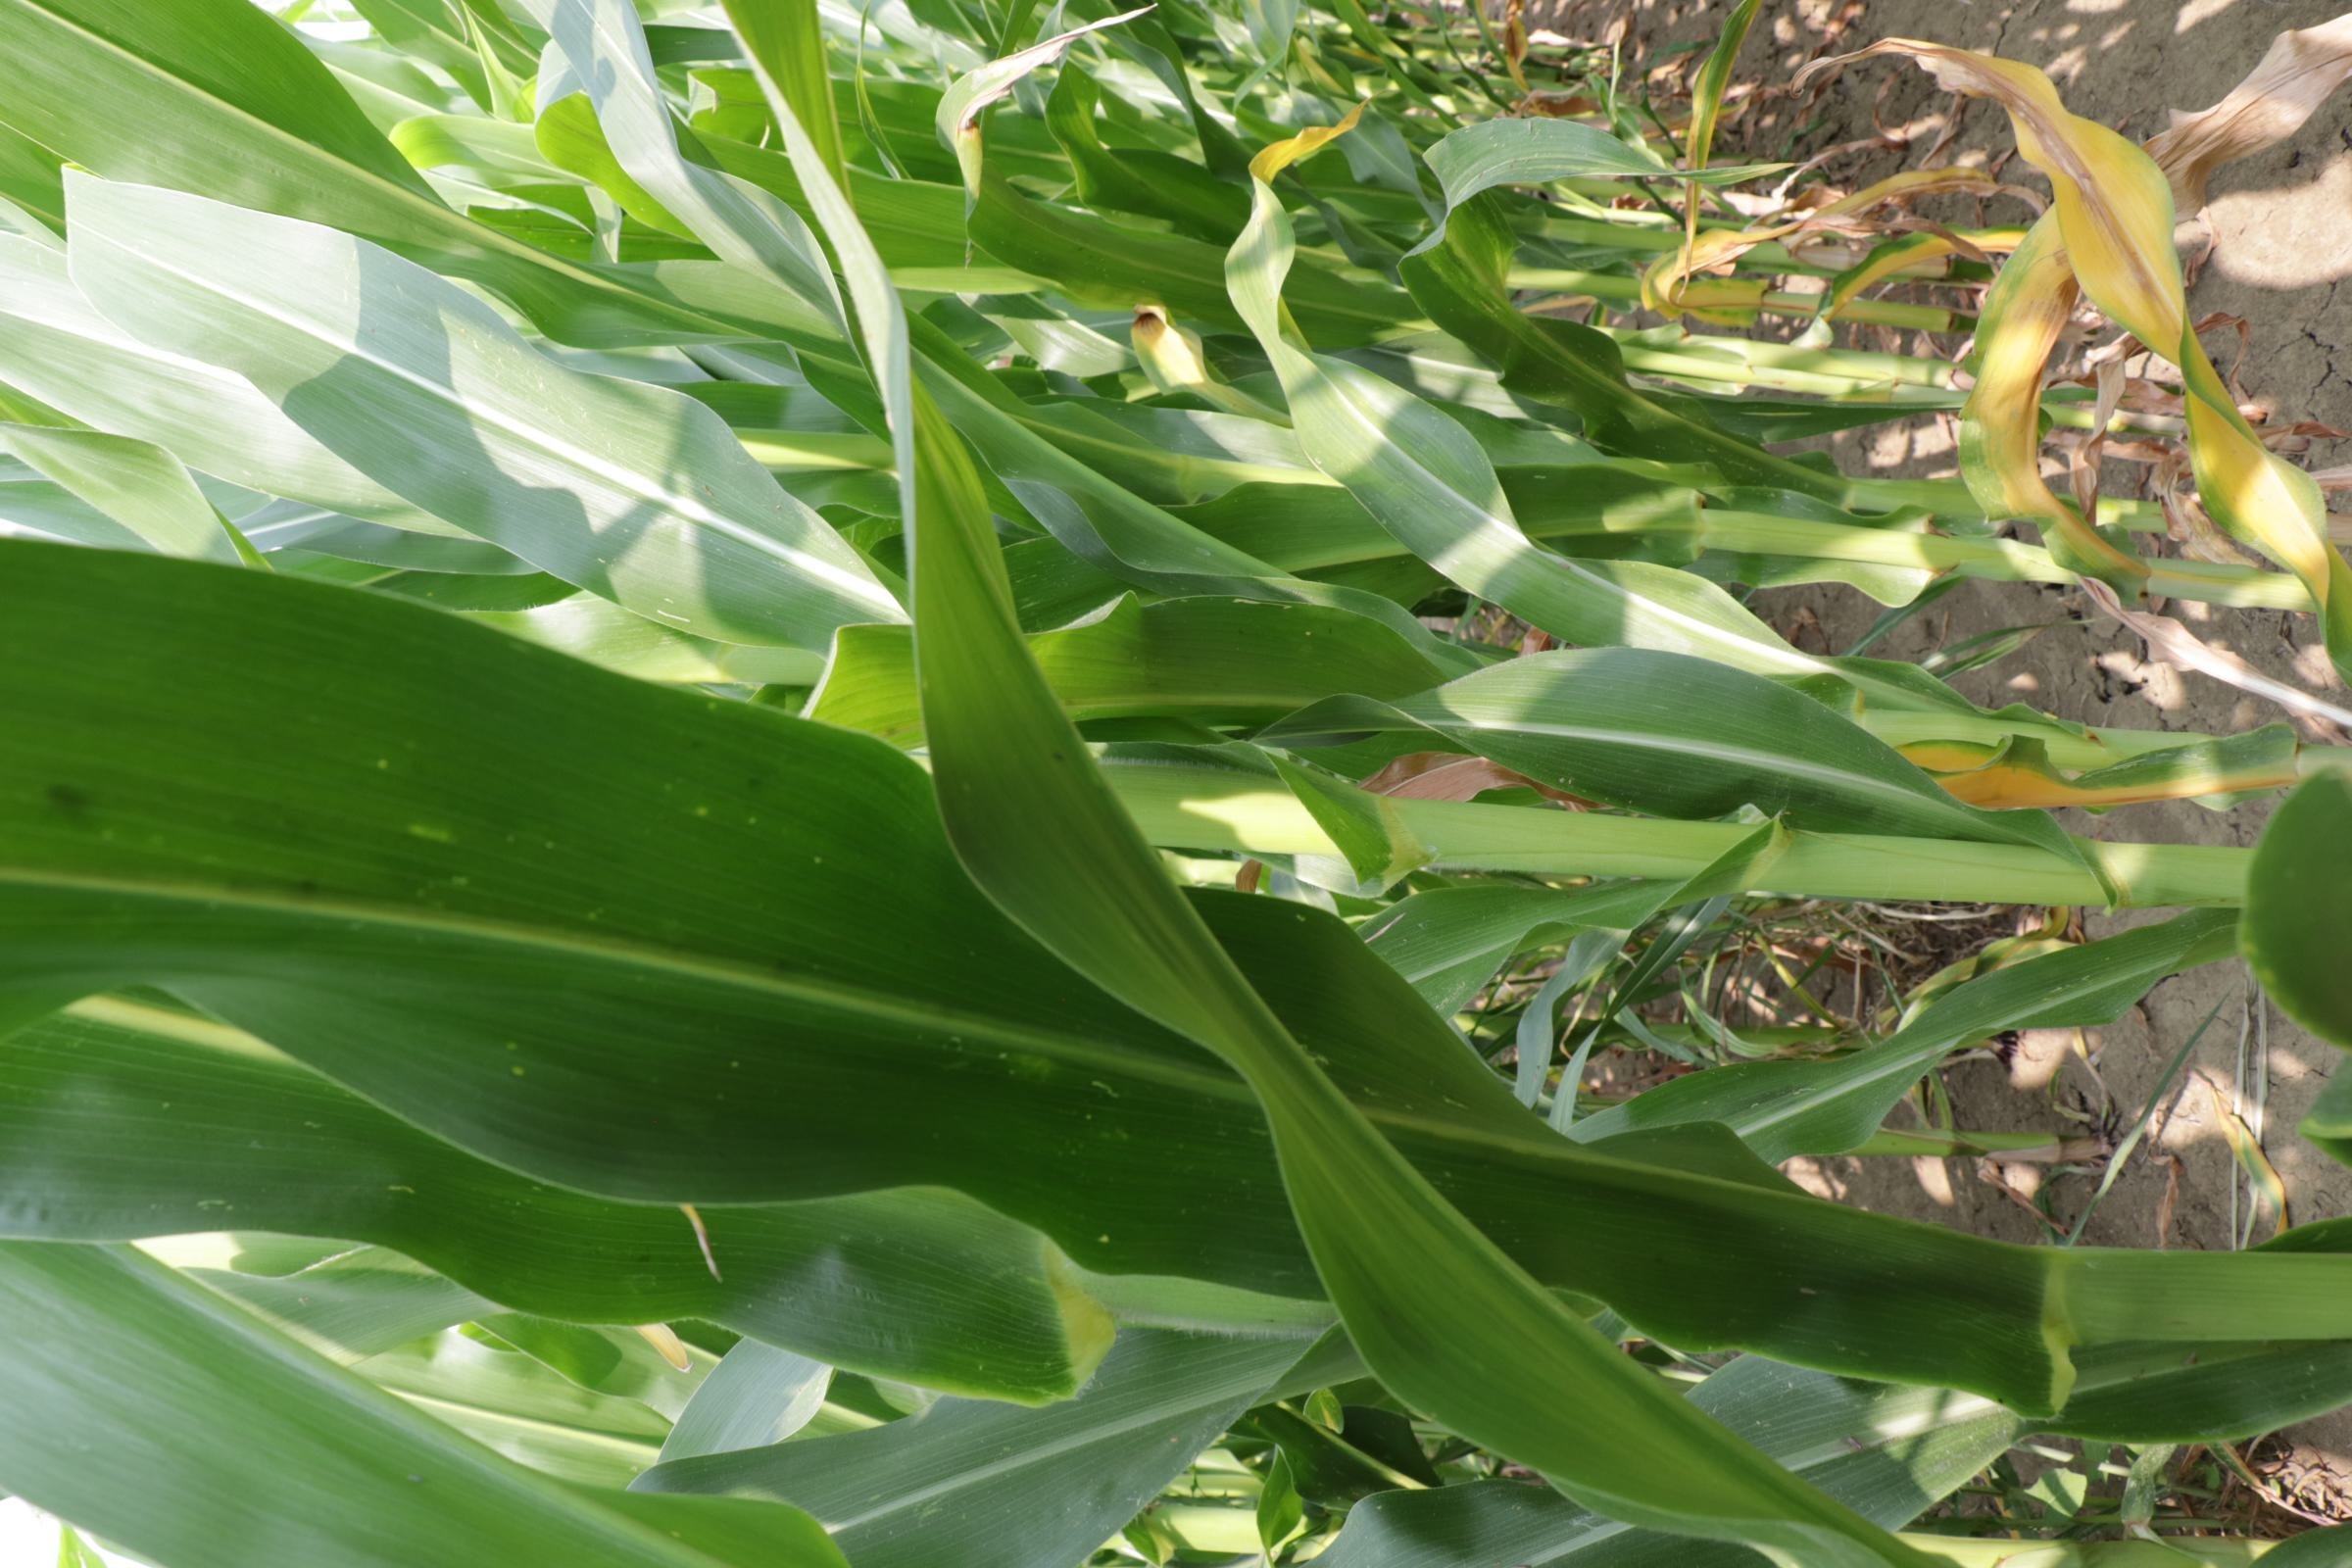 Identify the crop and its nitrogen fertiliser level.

maize, full nitrogen fertilisation
